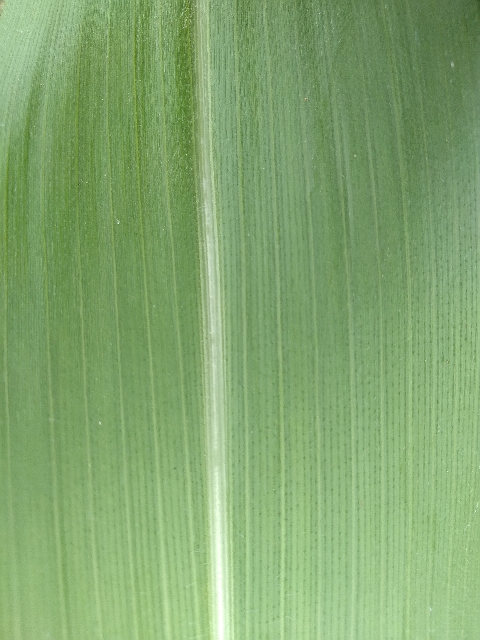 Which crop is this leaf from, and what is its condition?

maize, healthy
